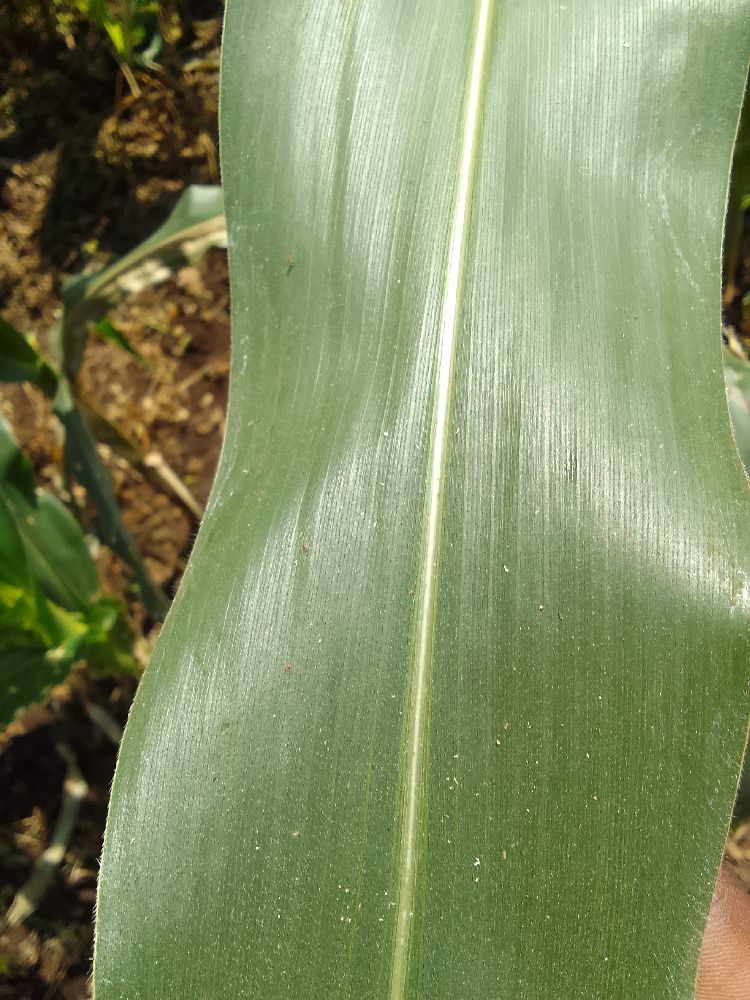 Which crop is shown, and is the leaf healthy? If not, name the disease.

maize, healthy
